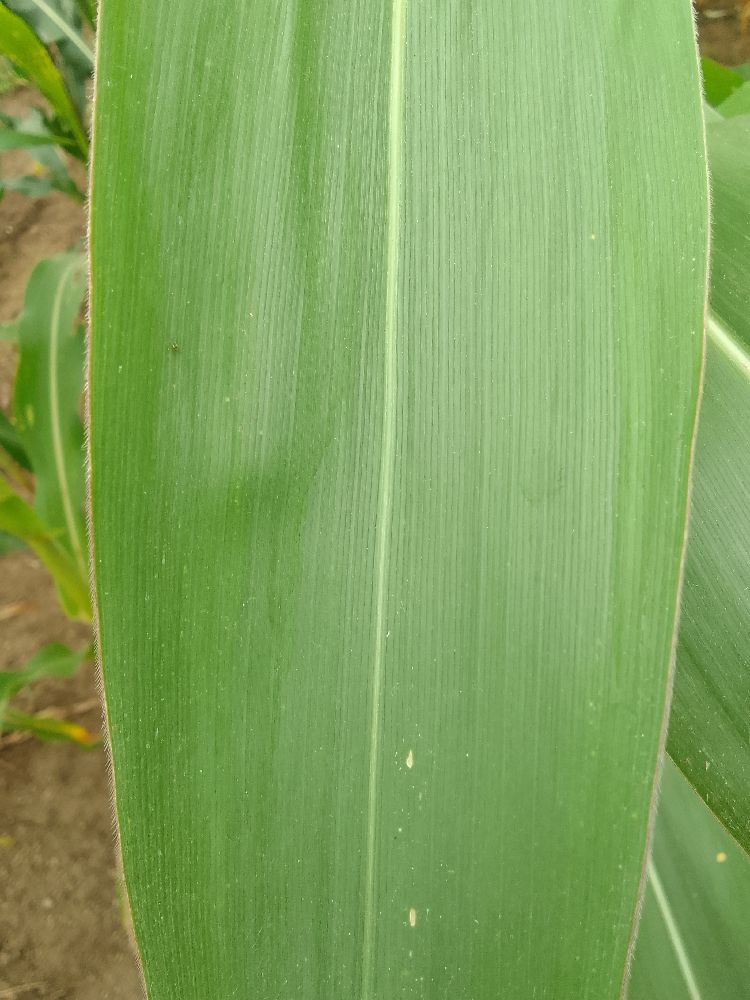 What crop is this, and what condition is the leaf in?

maize, healthy
